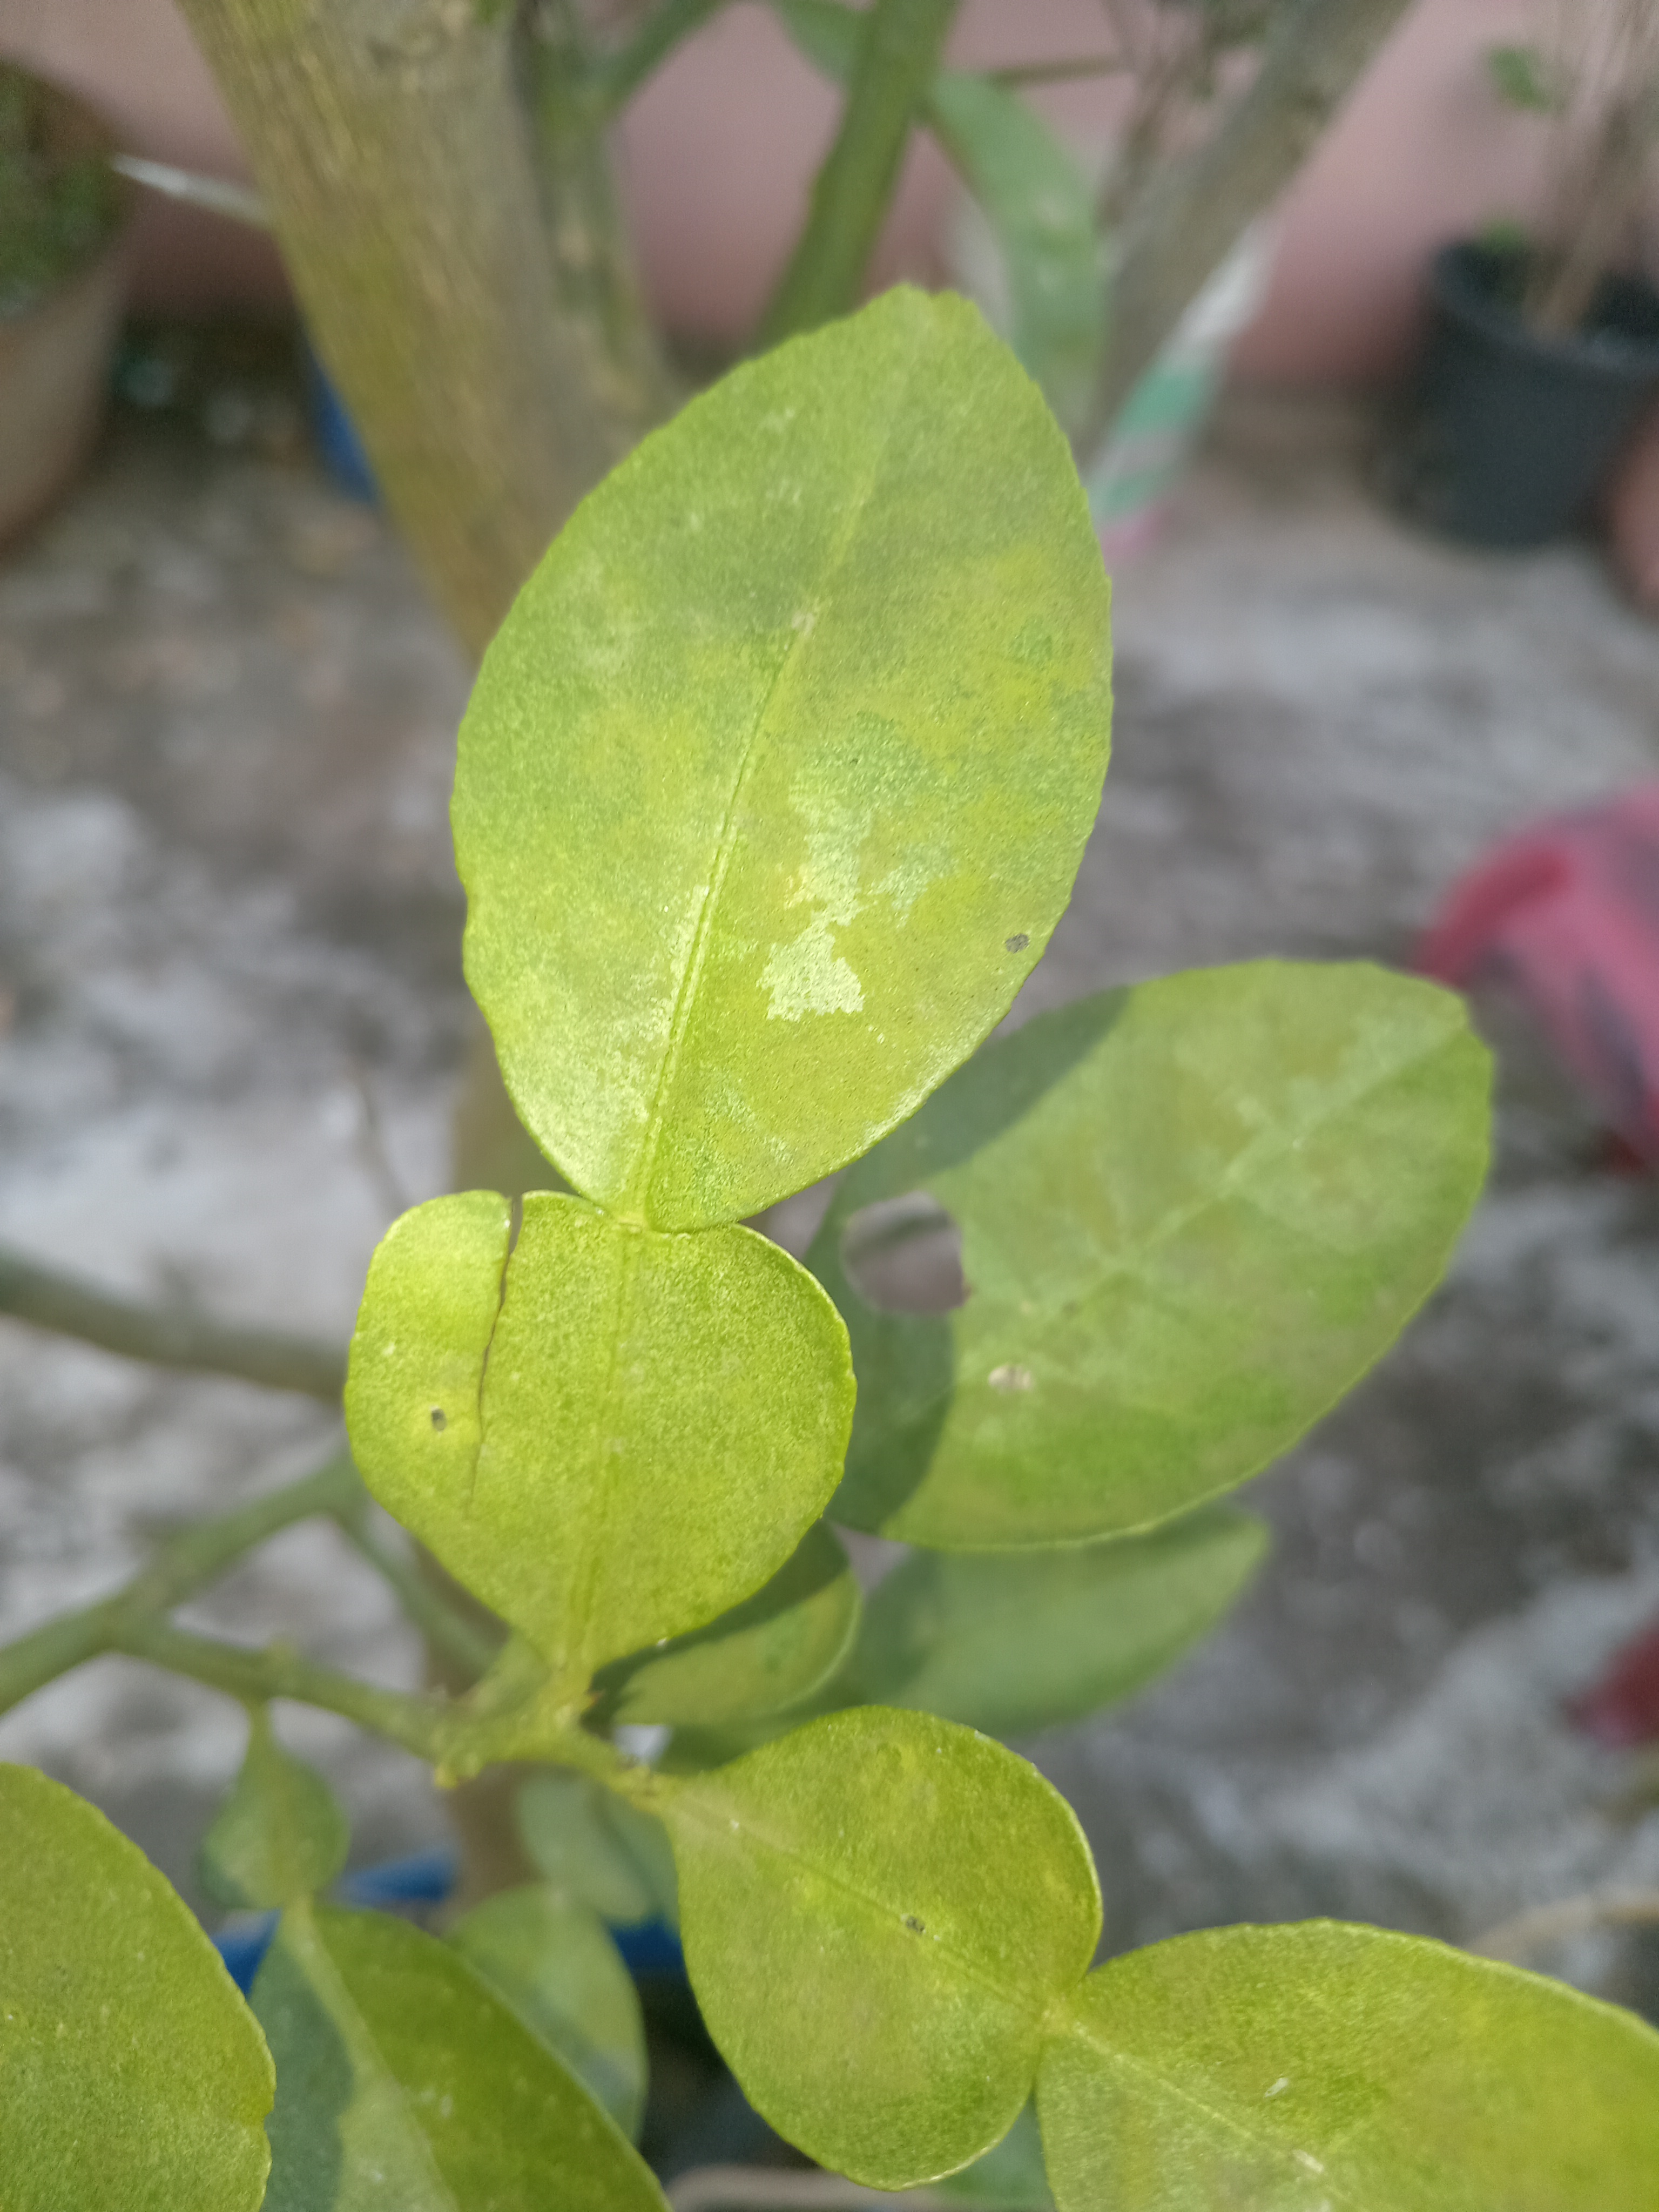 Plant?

lemon
